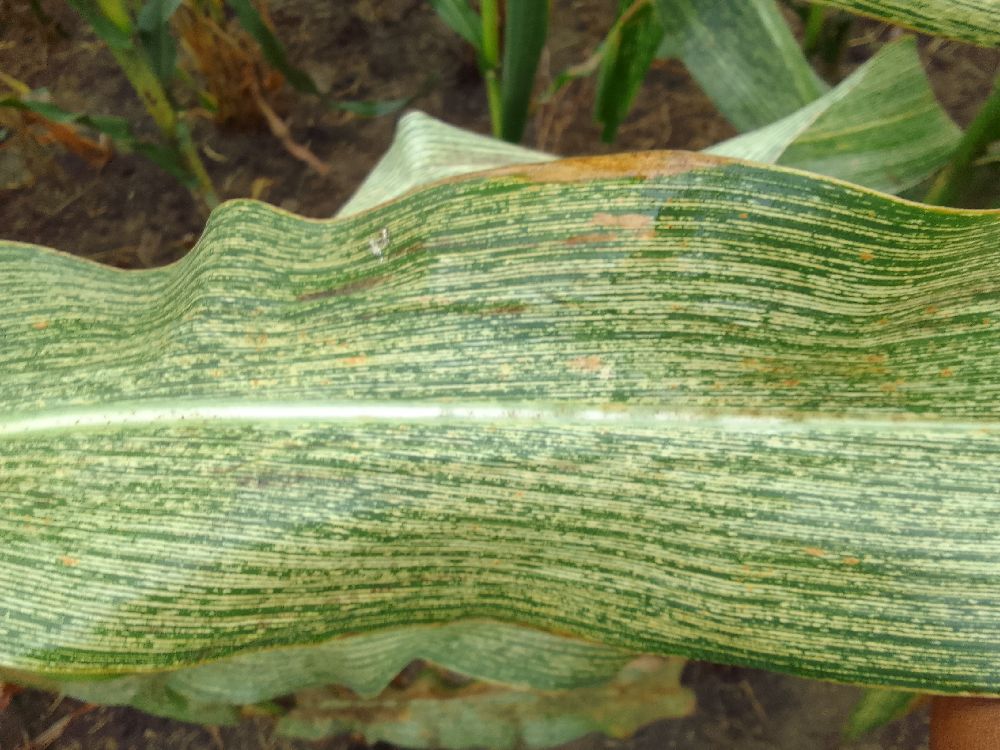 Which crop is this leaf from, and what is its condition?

maize, maize streak virus
